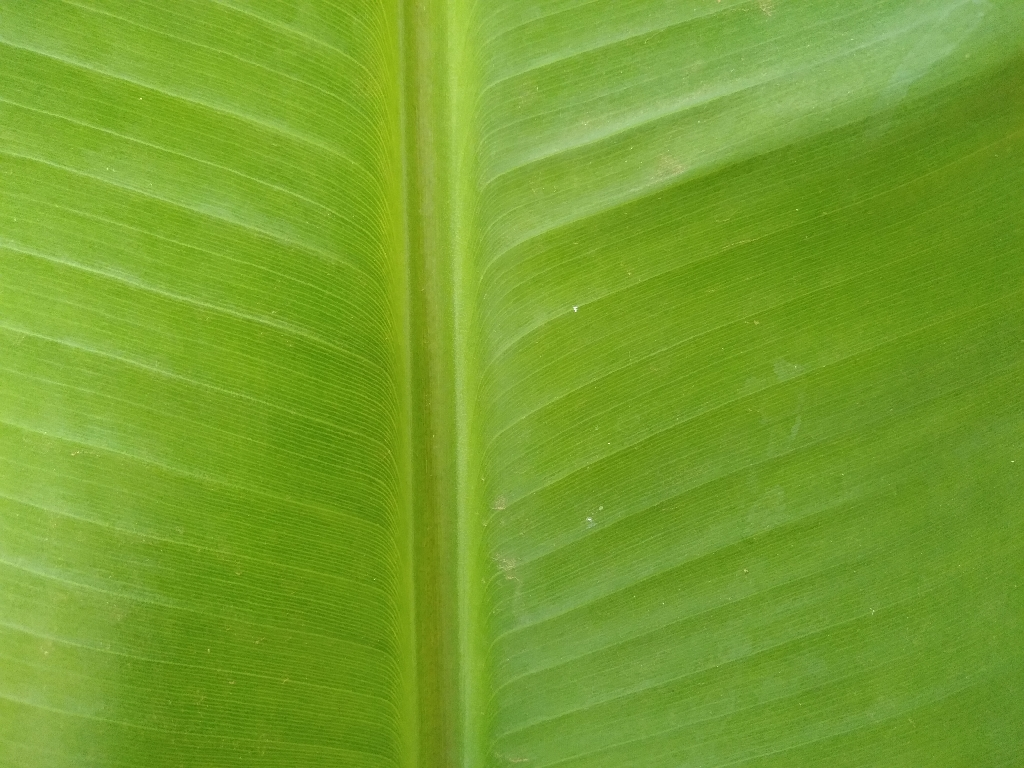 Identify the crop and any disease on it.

banana, healthy
